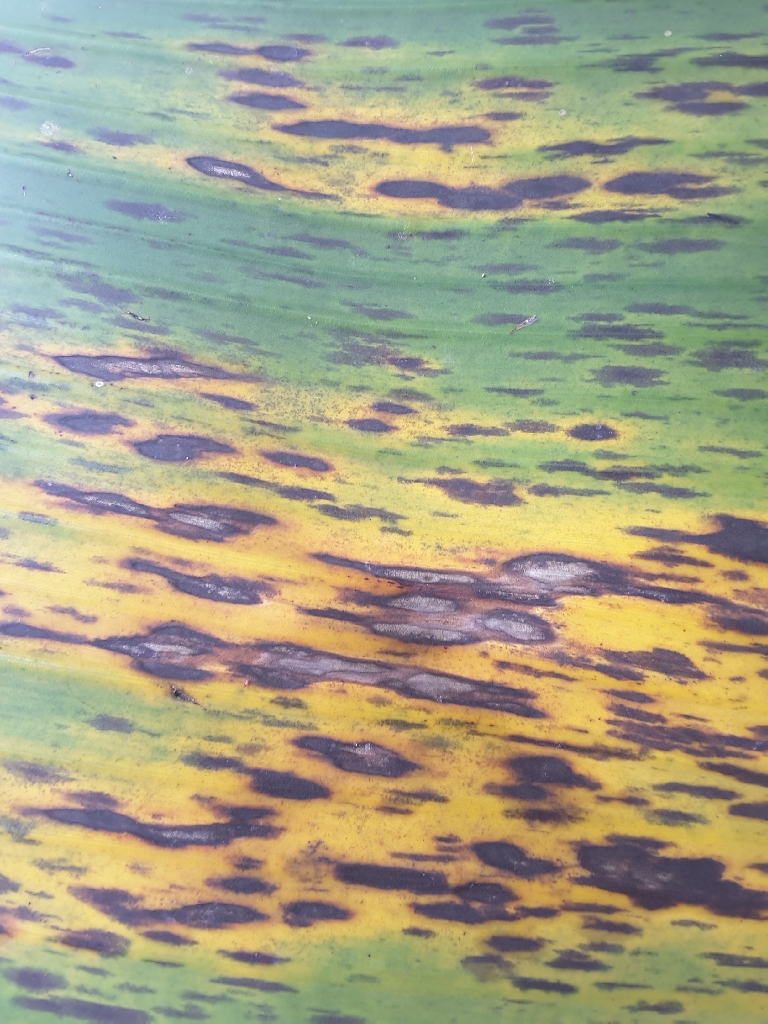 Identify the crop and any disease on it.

banana, black sigatoka
